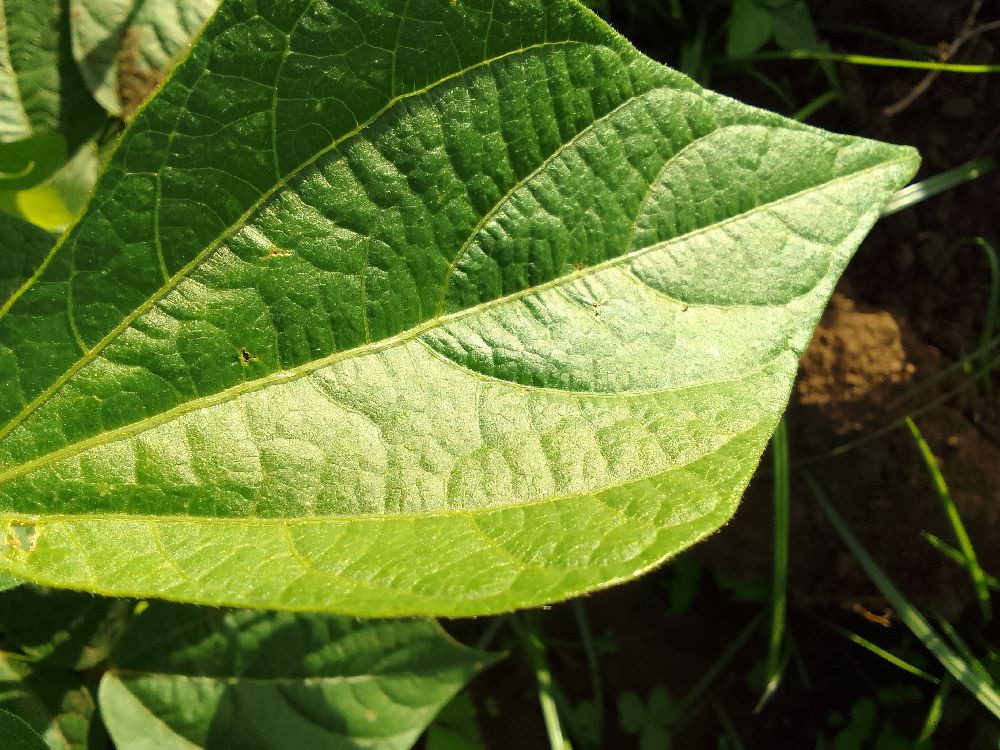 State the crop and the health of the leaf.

common bean, healthy
